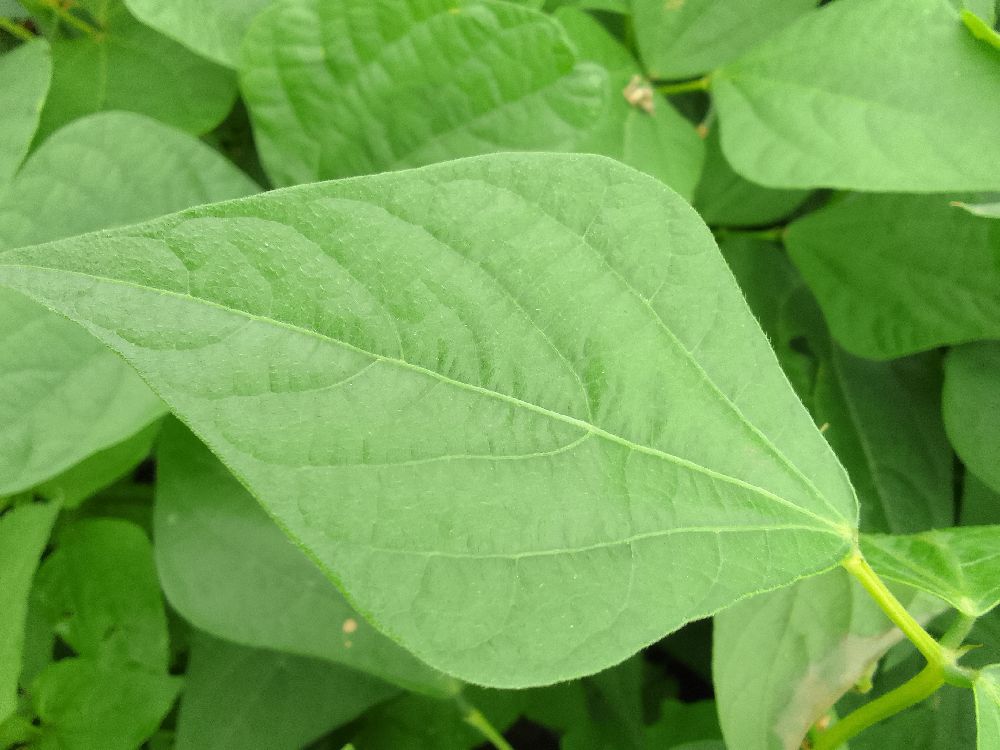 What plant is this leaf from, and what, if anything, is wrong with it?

common bean, healthy
